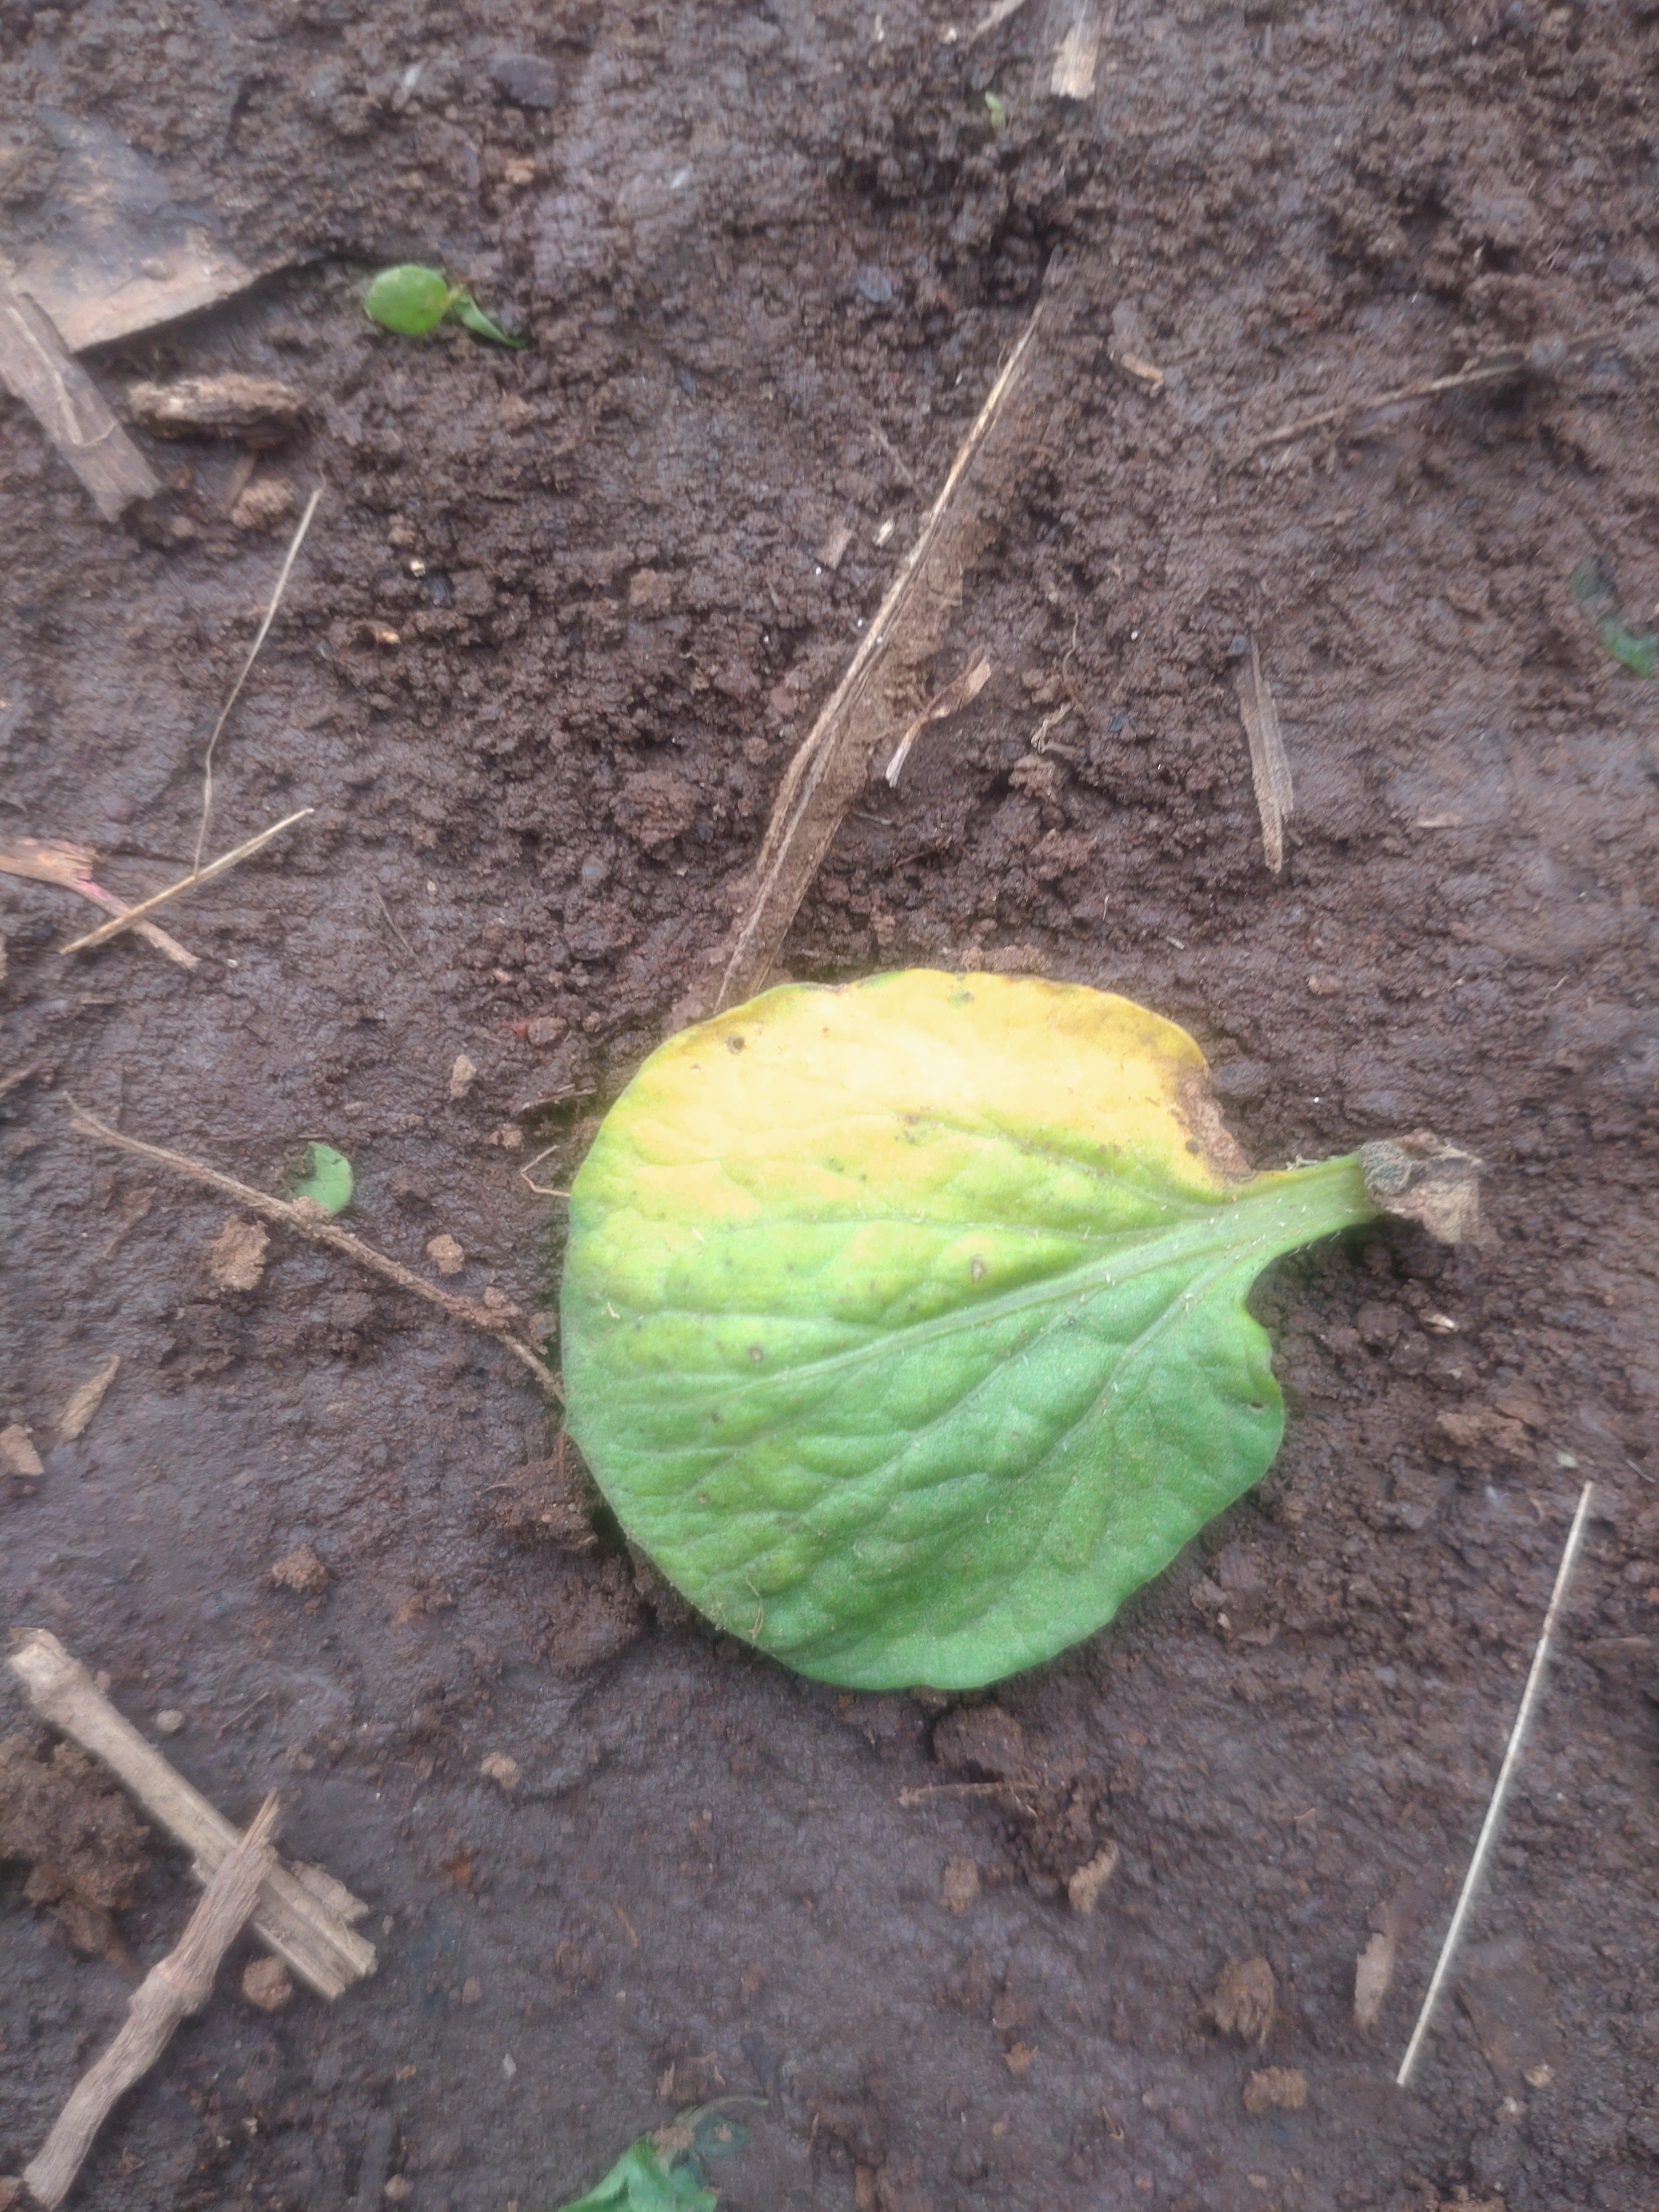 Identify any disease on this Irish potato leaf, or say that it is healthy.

late blight
